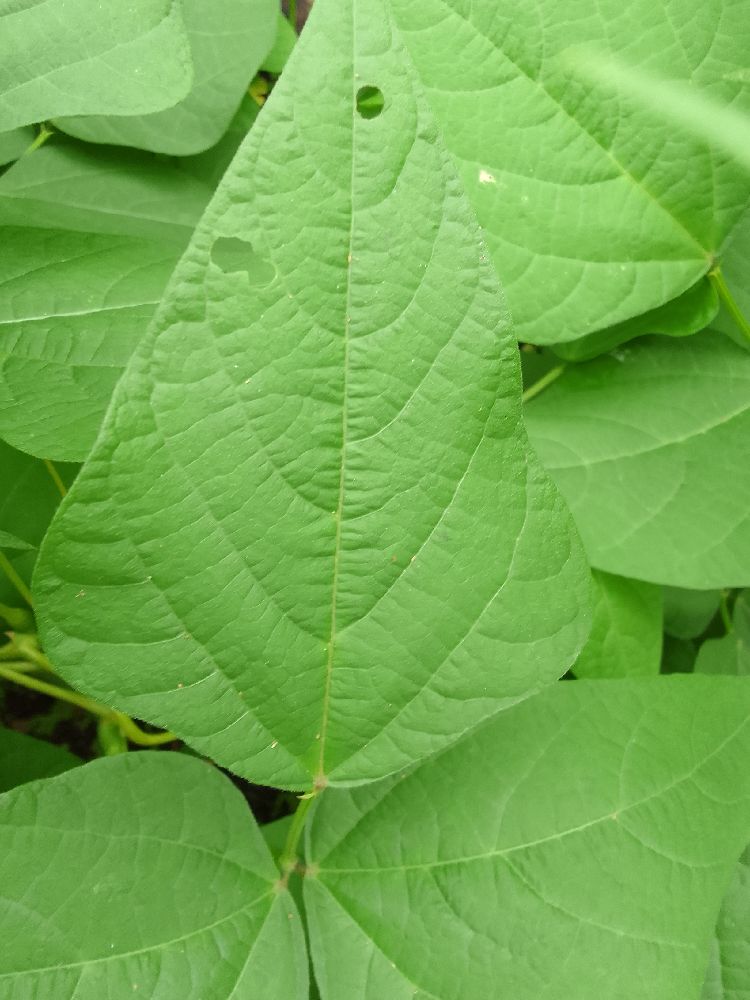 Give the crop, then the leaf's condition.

common bean, healthy
